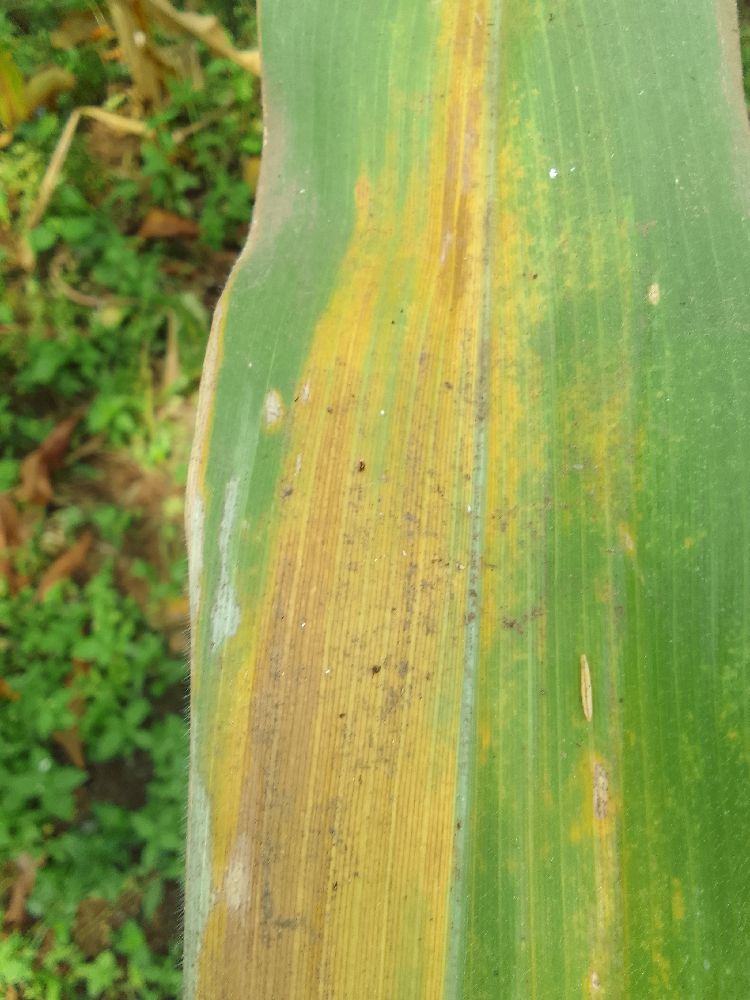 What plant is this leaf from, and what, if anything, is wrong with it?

maize, maize lethal necrosis
